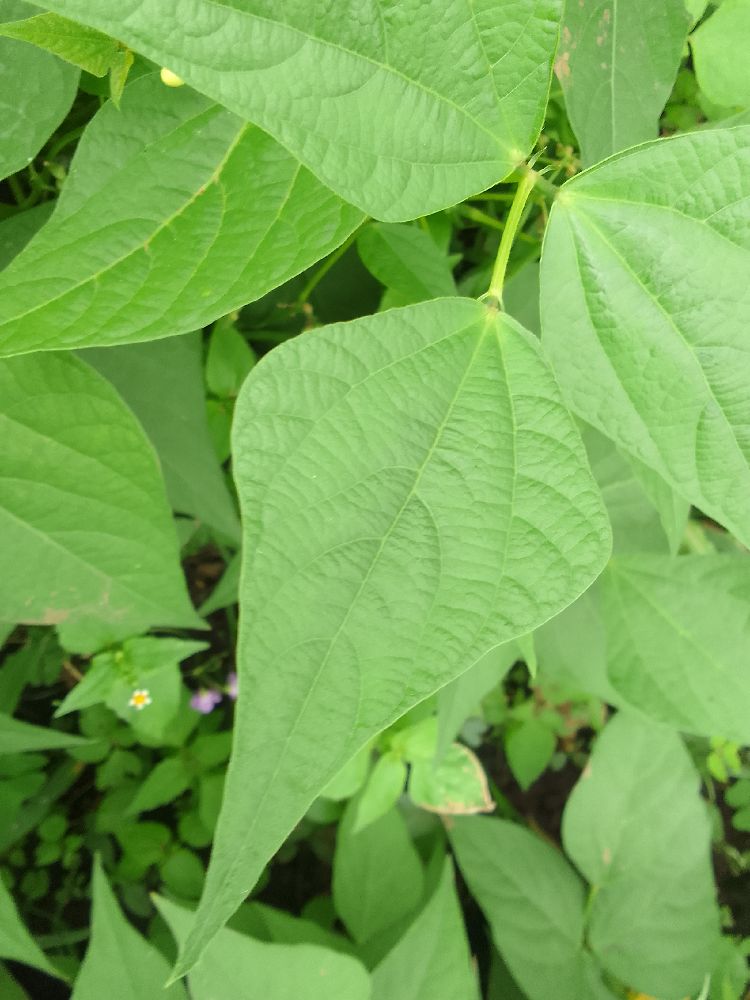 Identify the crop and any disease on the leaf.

common bean, healthy
